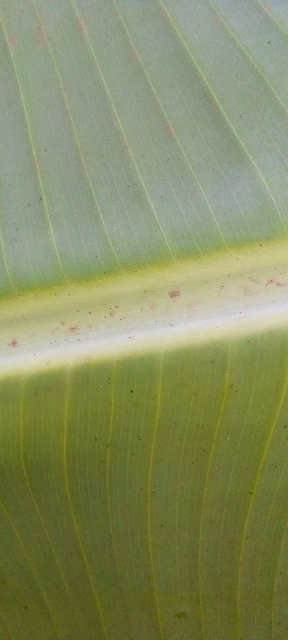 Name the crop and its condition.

banana, healthy
